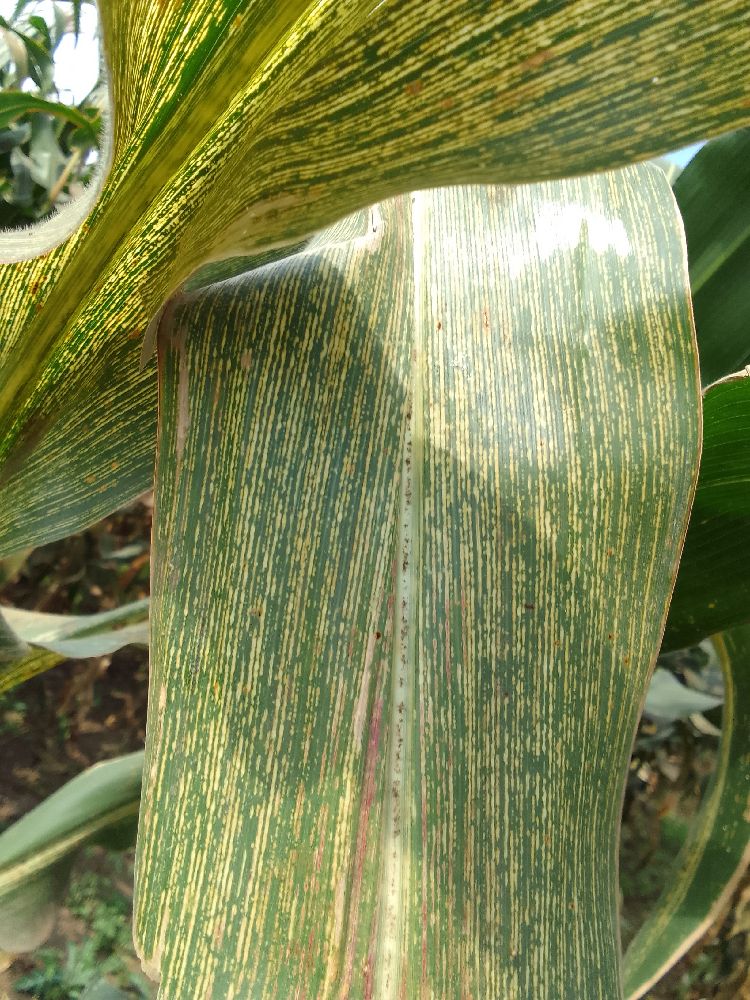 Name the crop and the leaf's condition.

maize, maize streak virus
